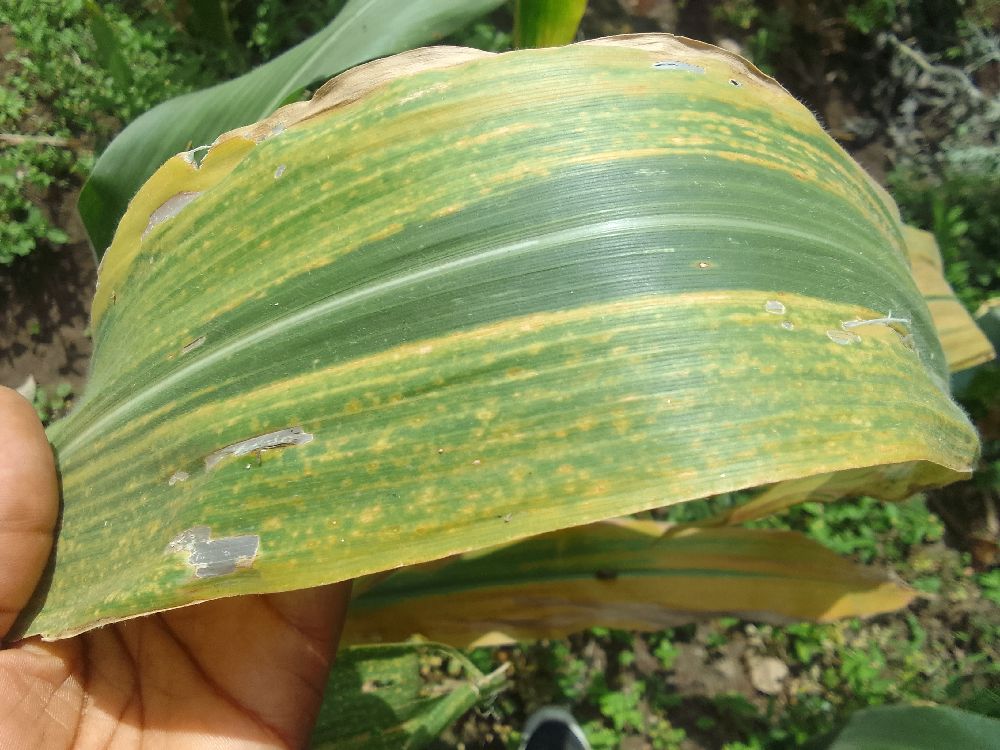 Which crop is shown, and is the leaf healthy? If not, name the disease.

maize, maize lethal necrosis
